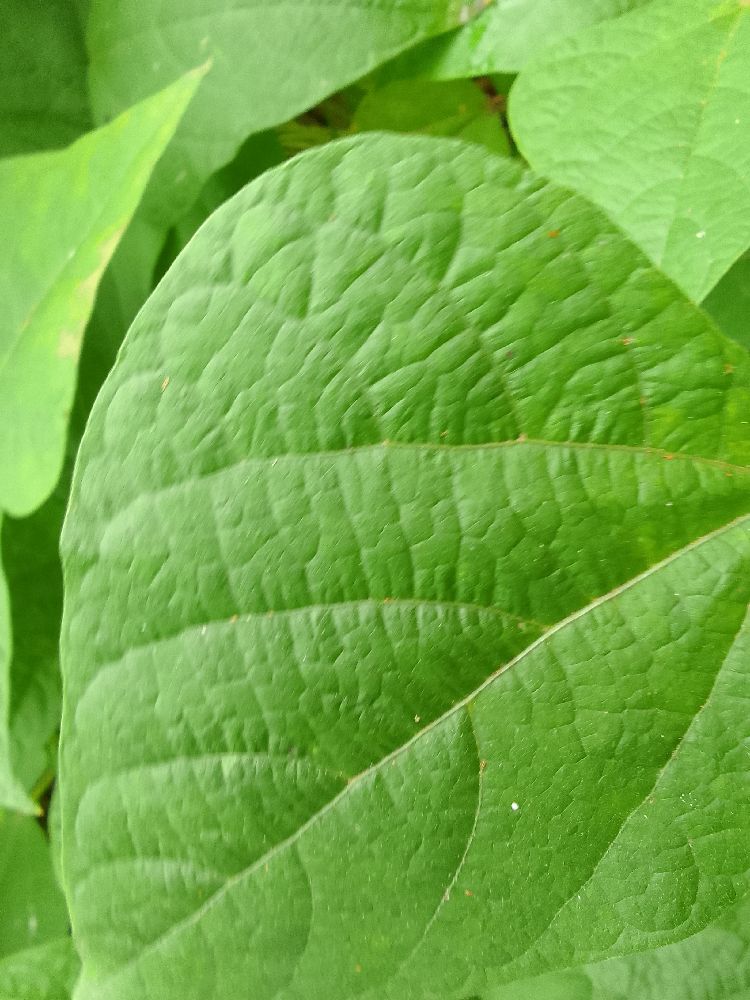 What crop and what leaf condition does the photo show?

common bean, healthy
